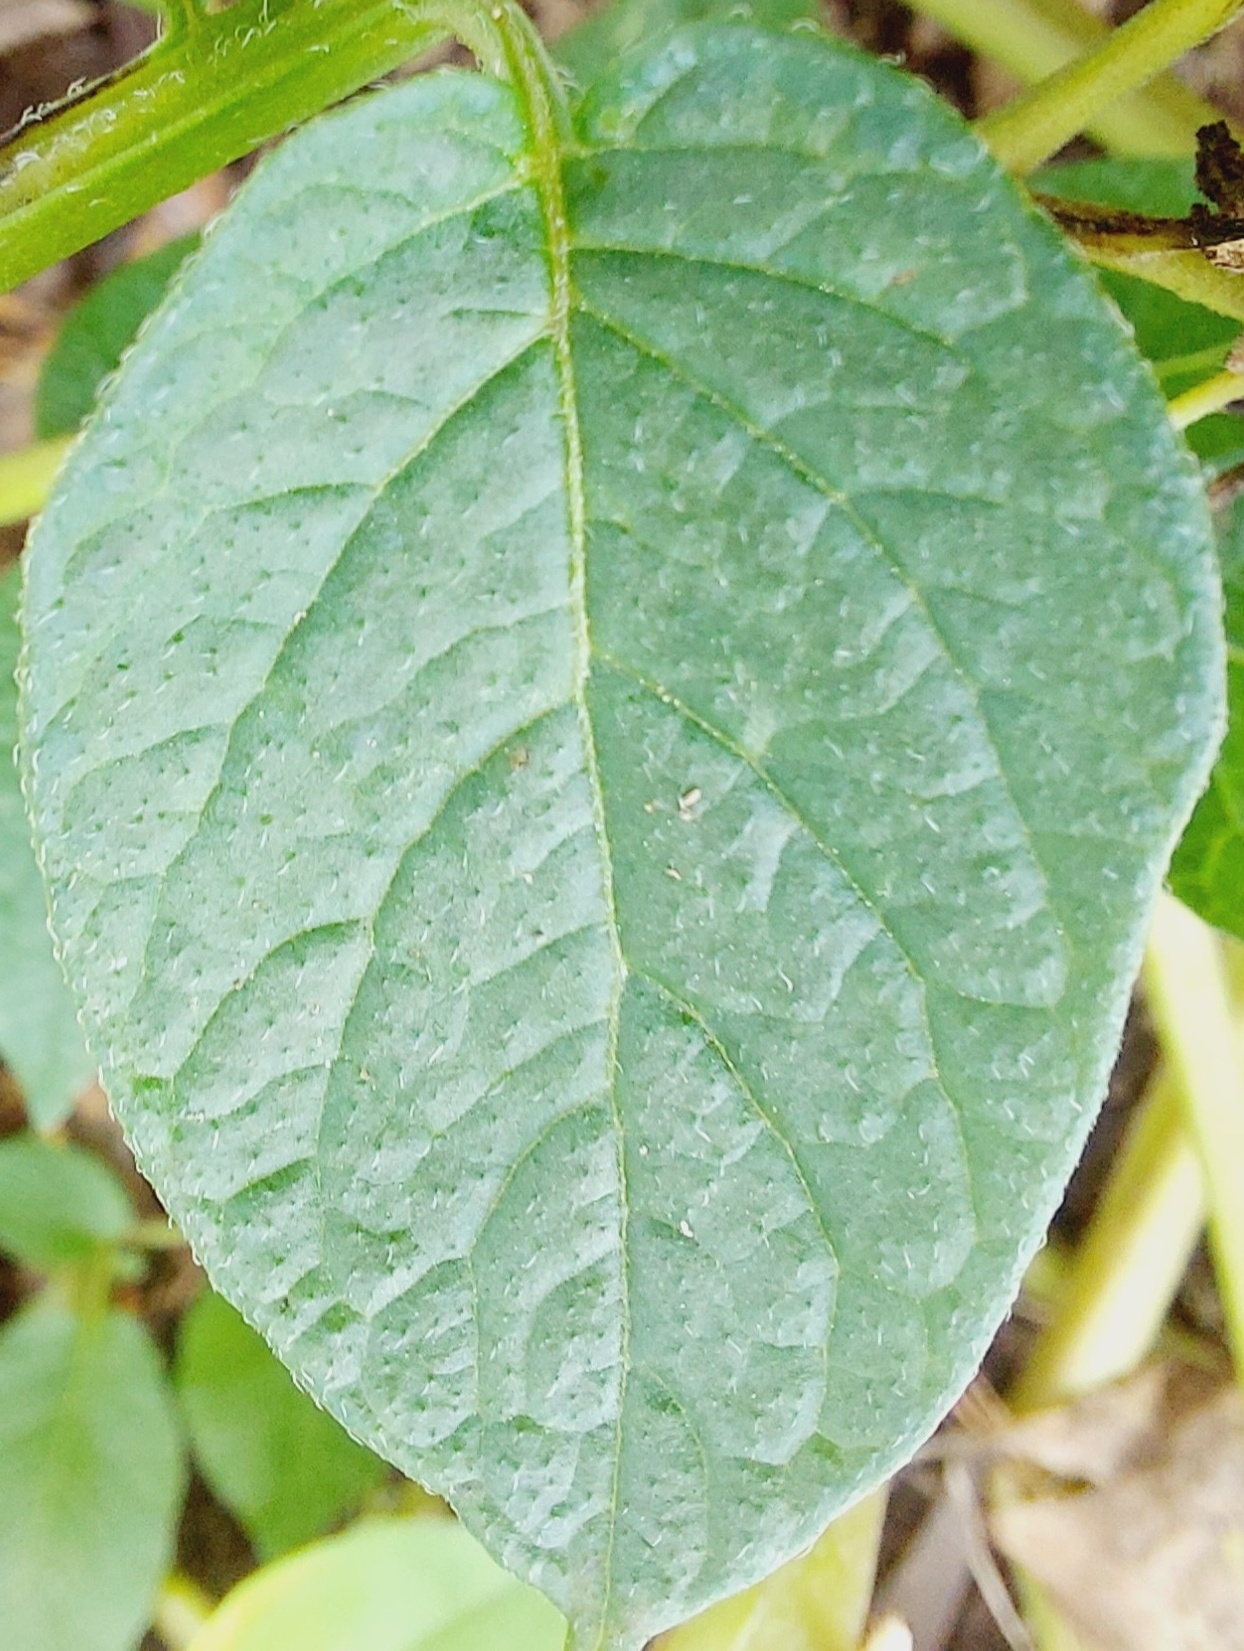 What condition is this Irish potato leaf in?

healthy
